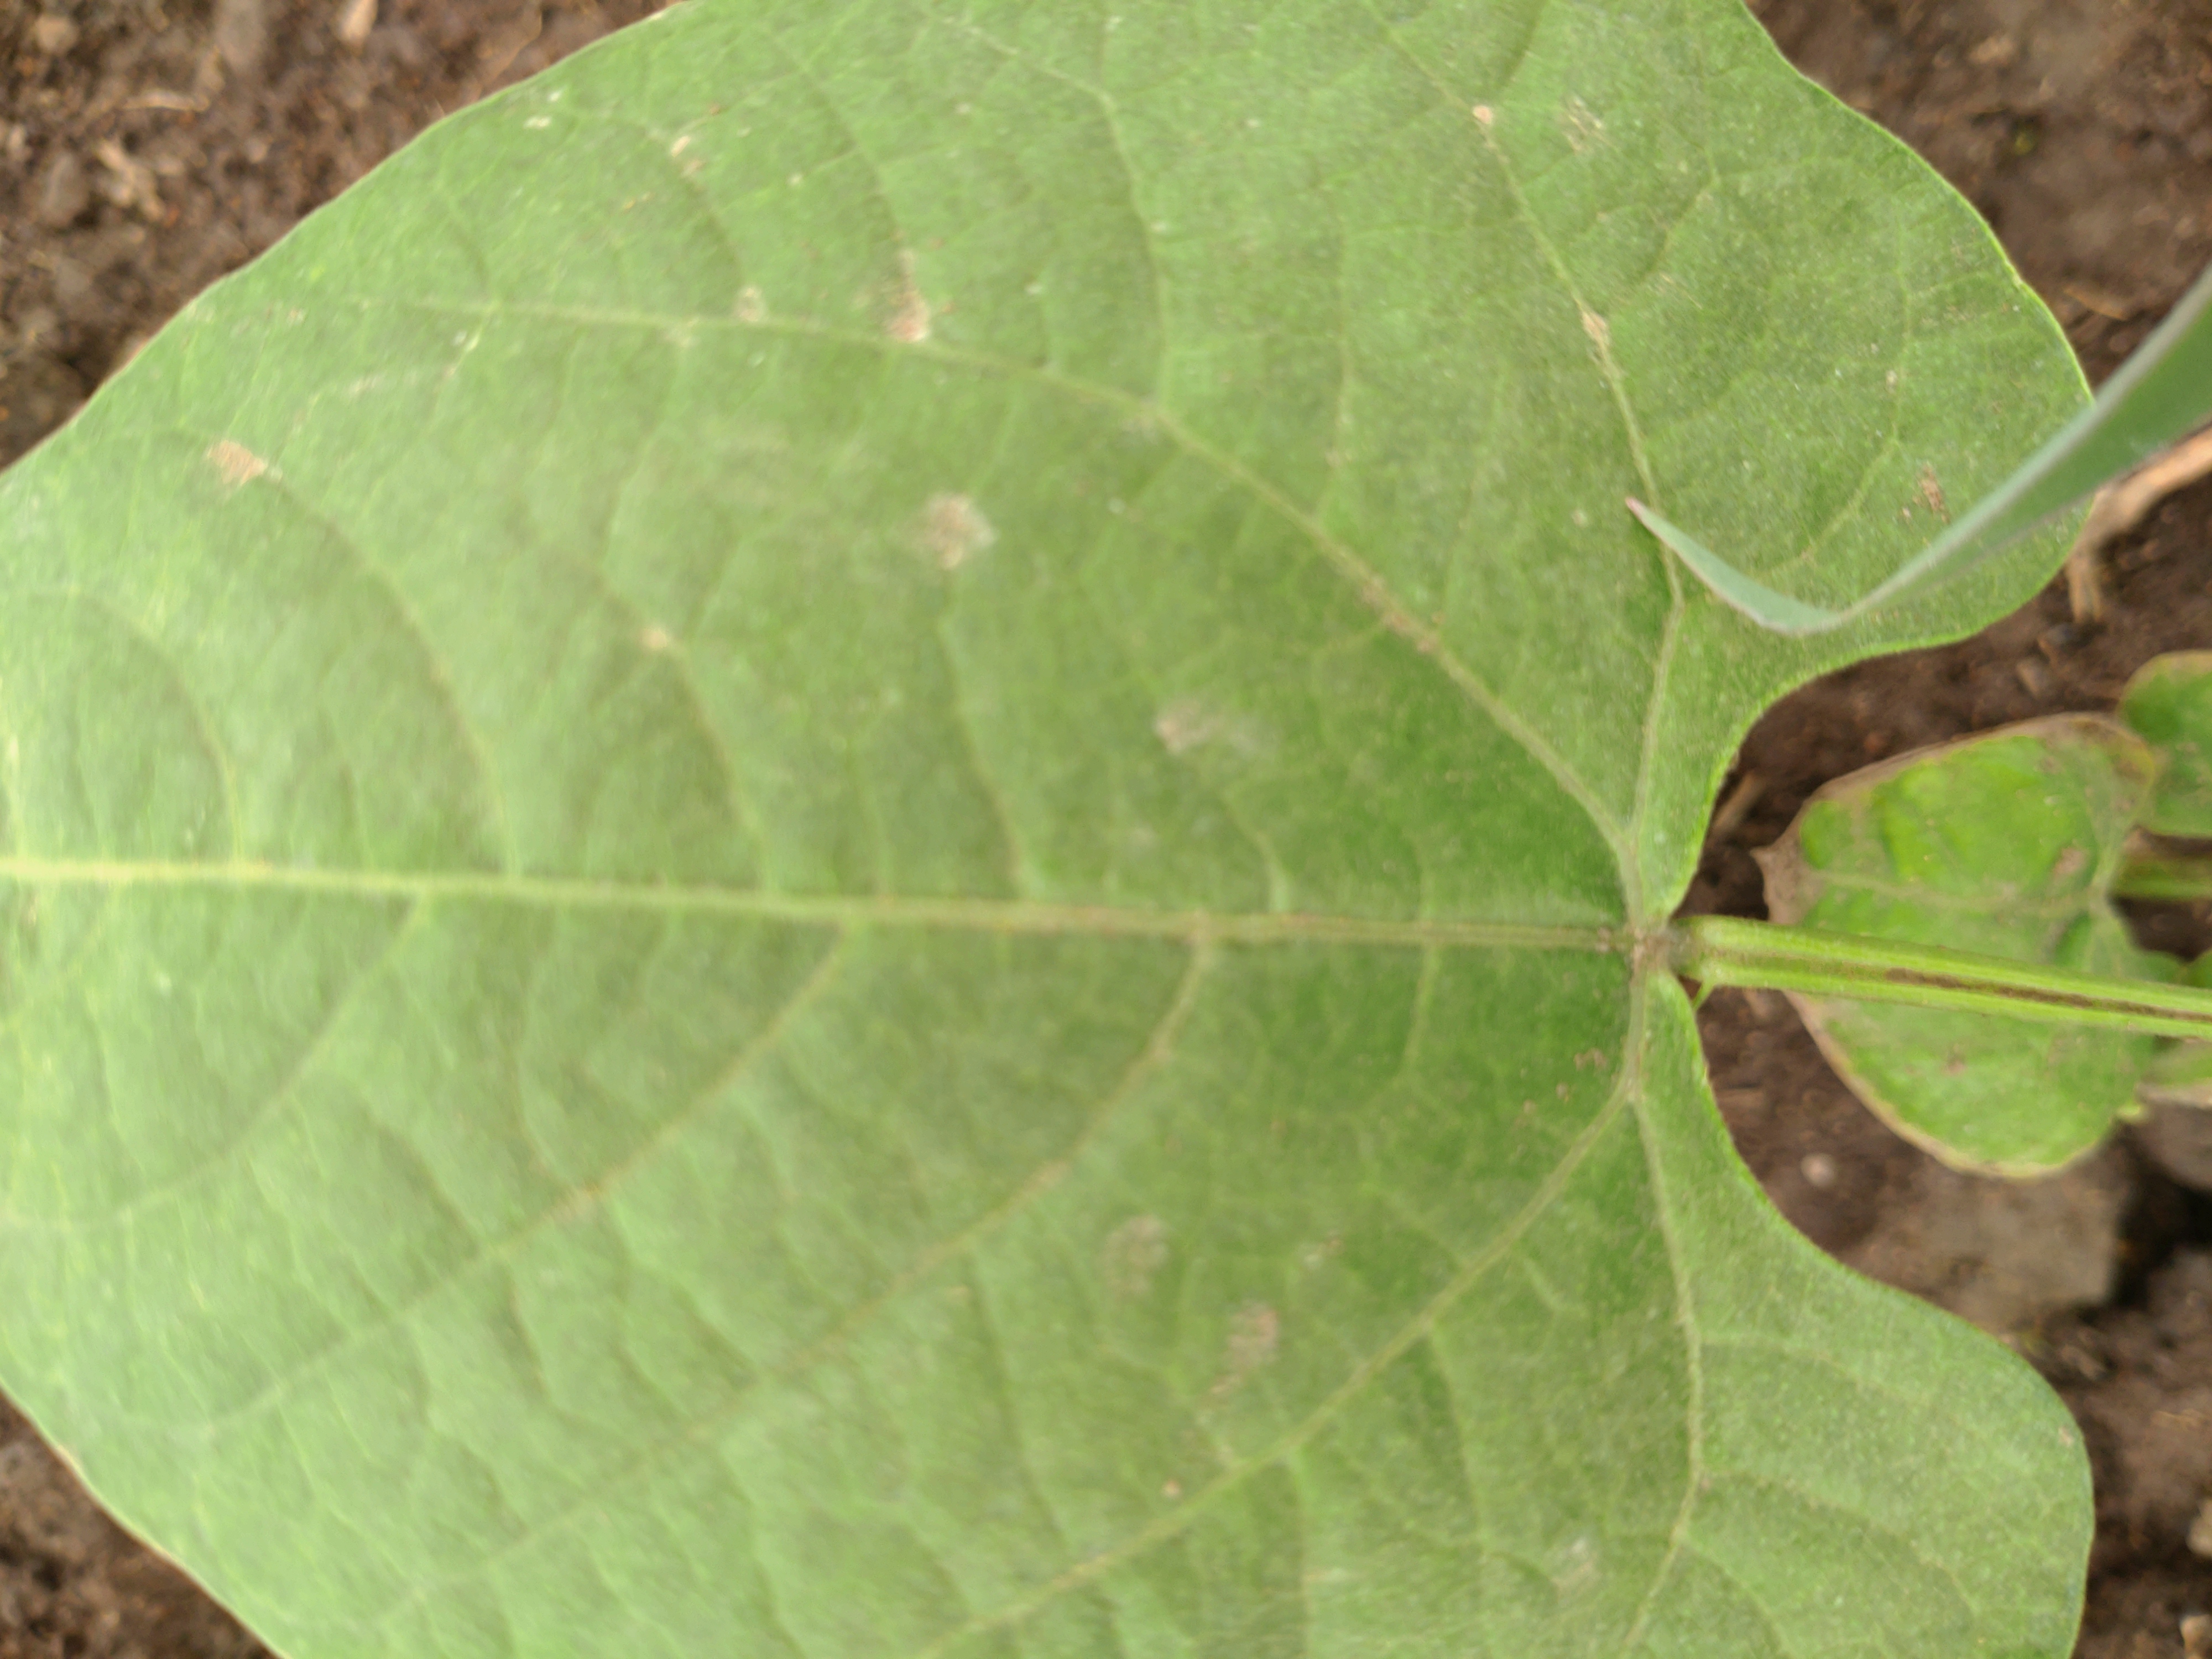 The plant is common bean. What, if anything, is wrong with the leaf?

healthy
